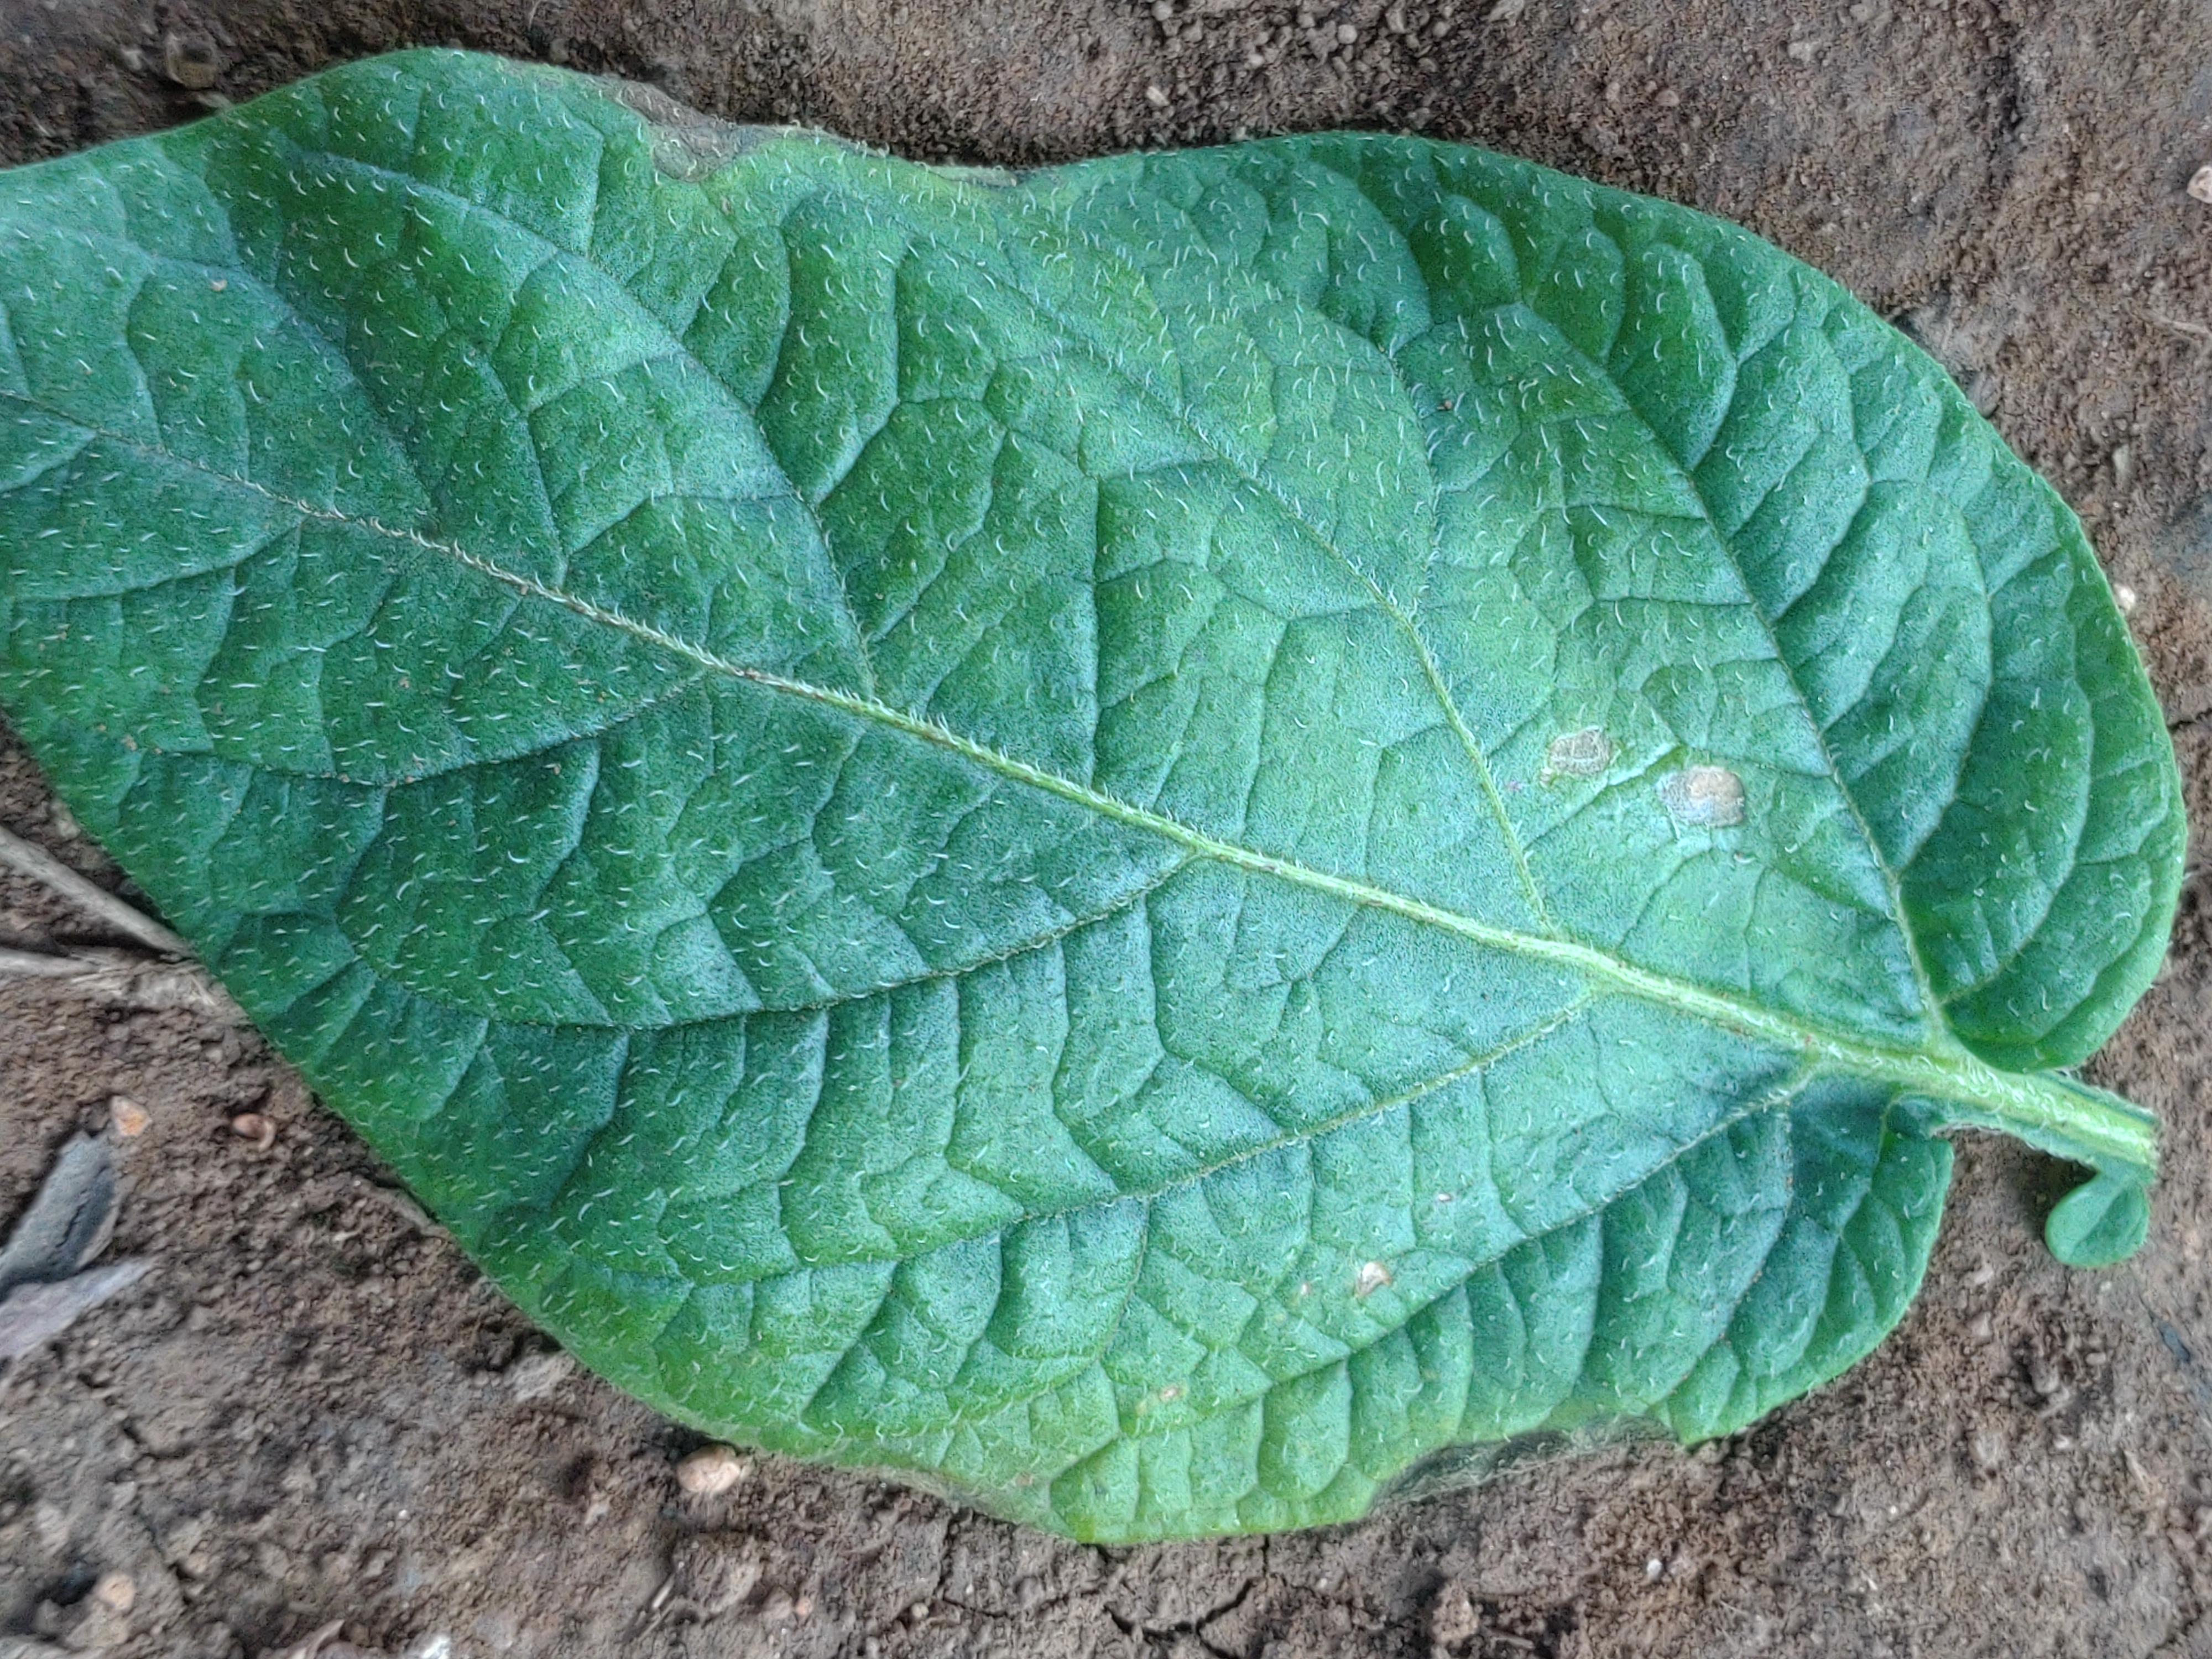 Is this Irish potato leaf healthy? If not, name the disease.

early blight
